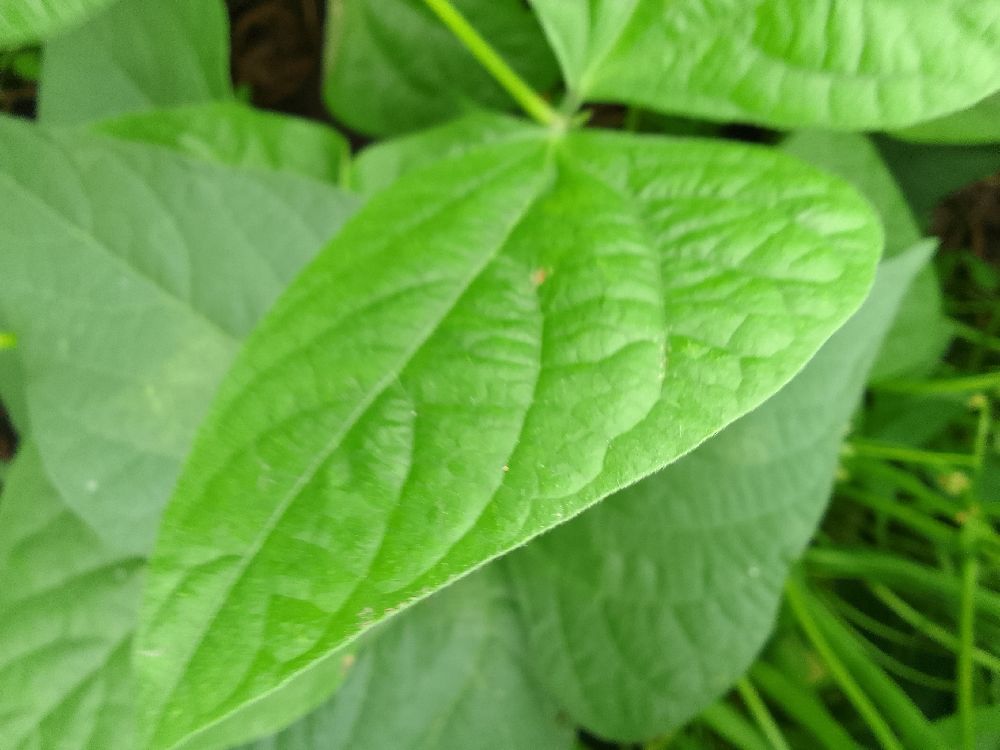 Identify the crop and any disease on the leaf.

common bean, healthy
